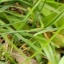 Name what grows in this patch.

grass
